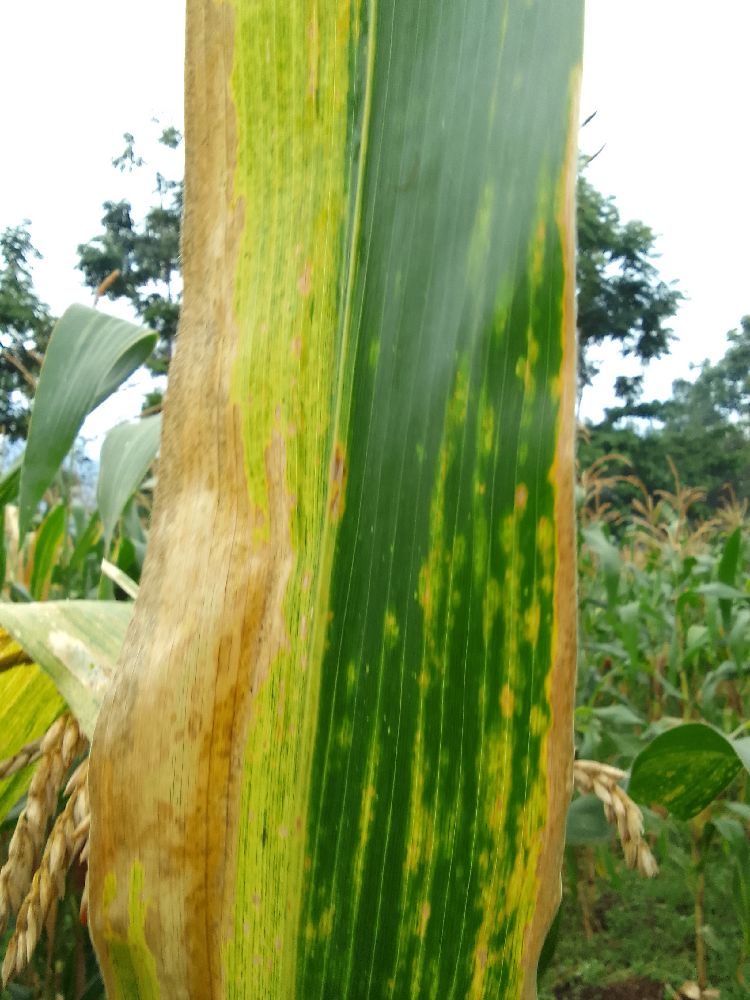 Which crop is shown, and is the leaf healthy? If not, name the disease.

maize, maize lethal necrosis
